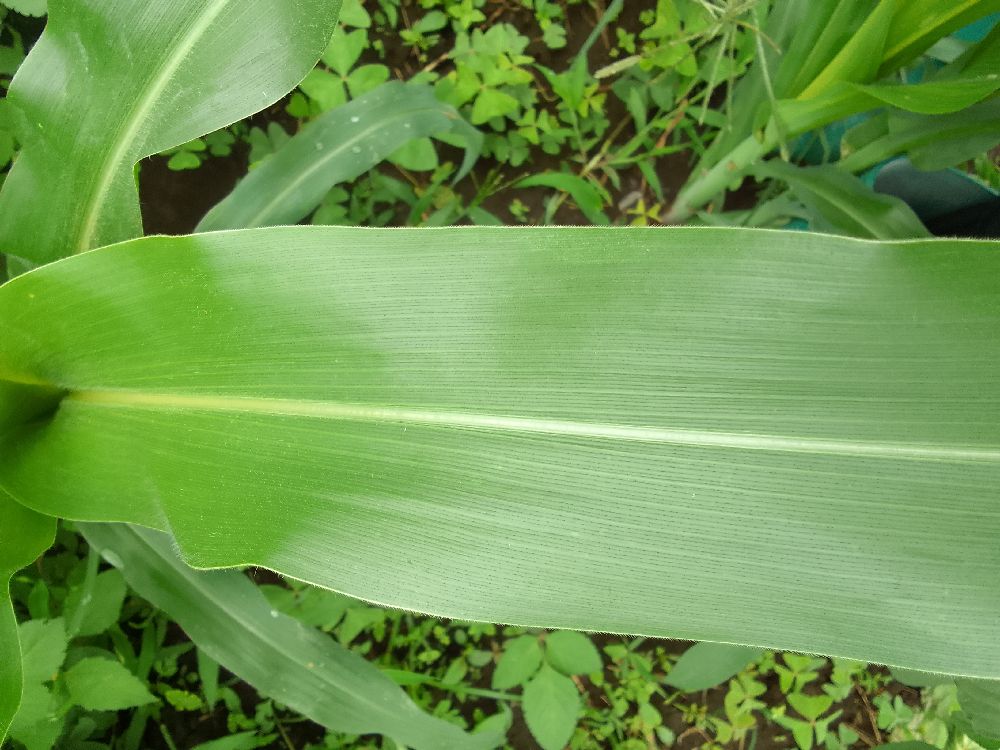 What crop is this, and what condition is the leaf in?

maize, healthy
